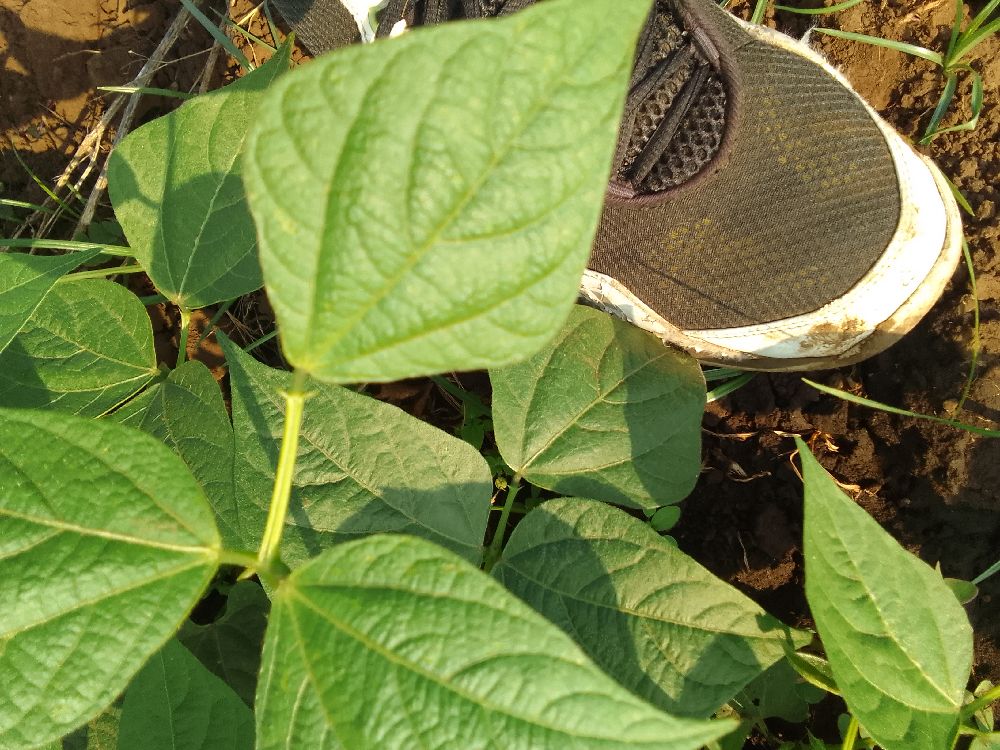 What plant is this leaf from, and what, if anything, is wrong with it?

common bean, healthy
